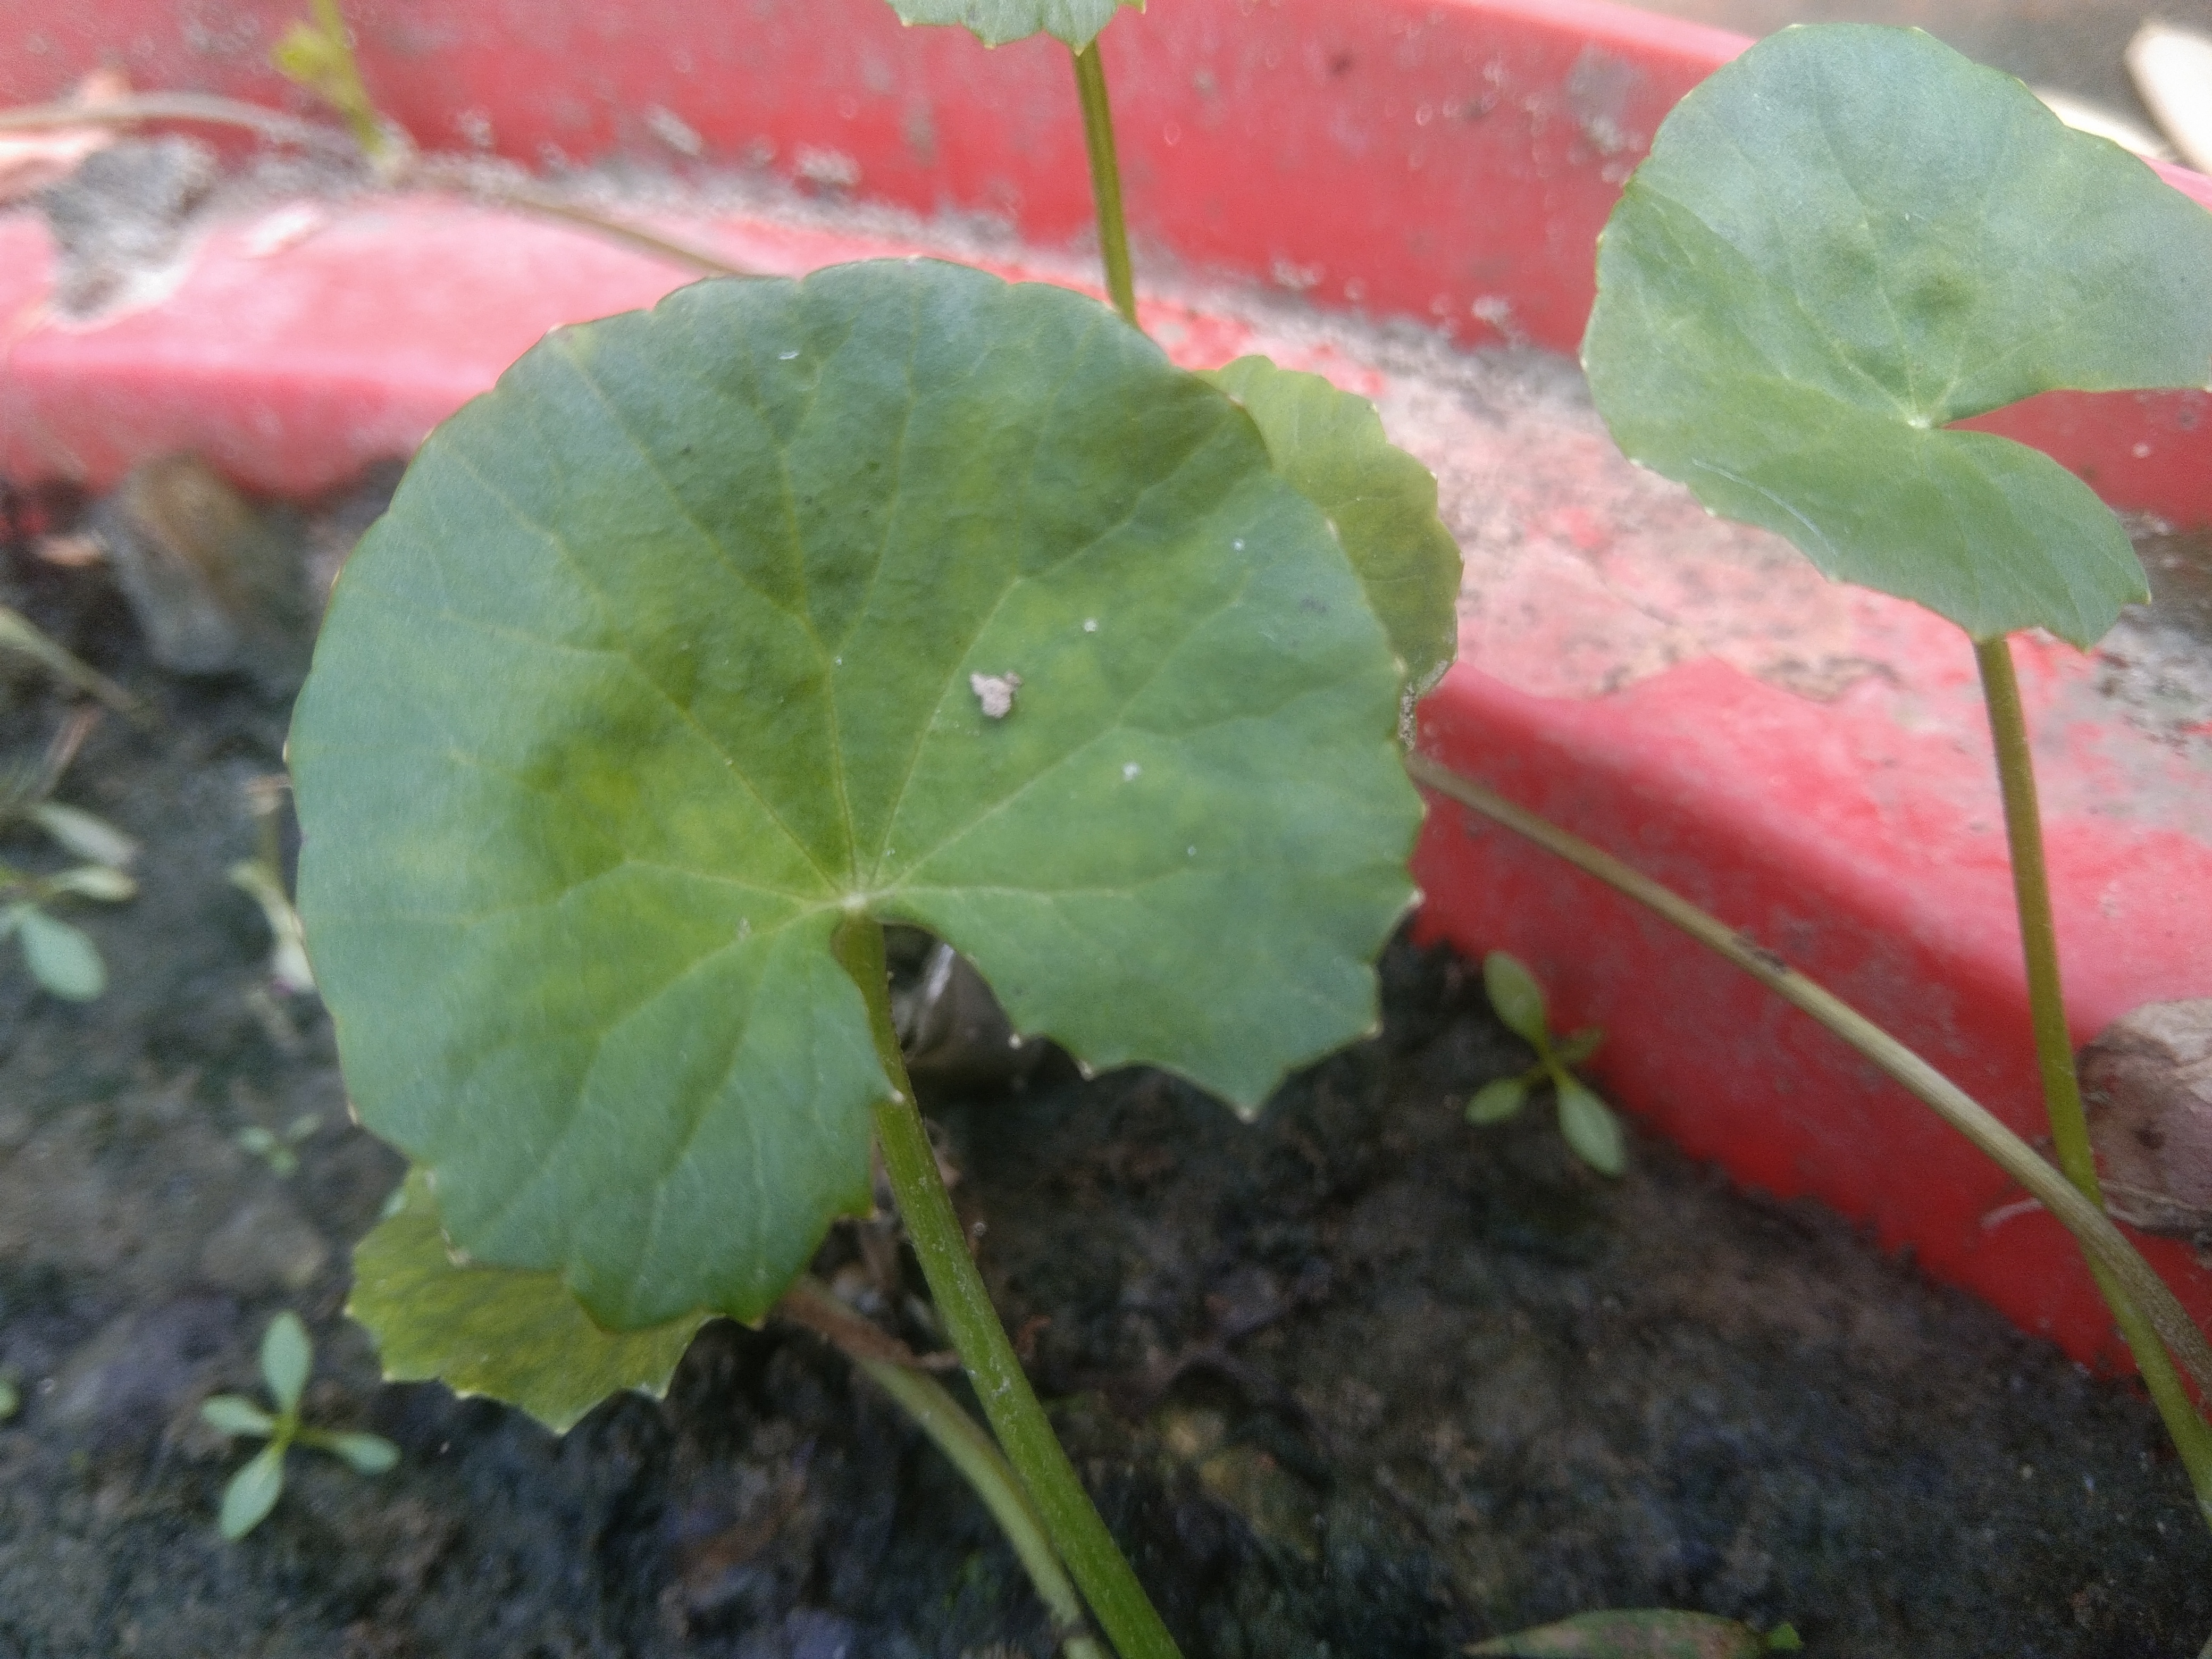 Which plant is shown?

thankuni
